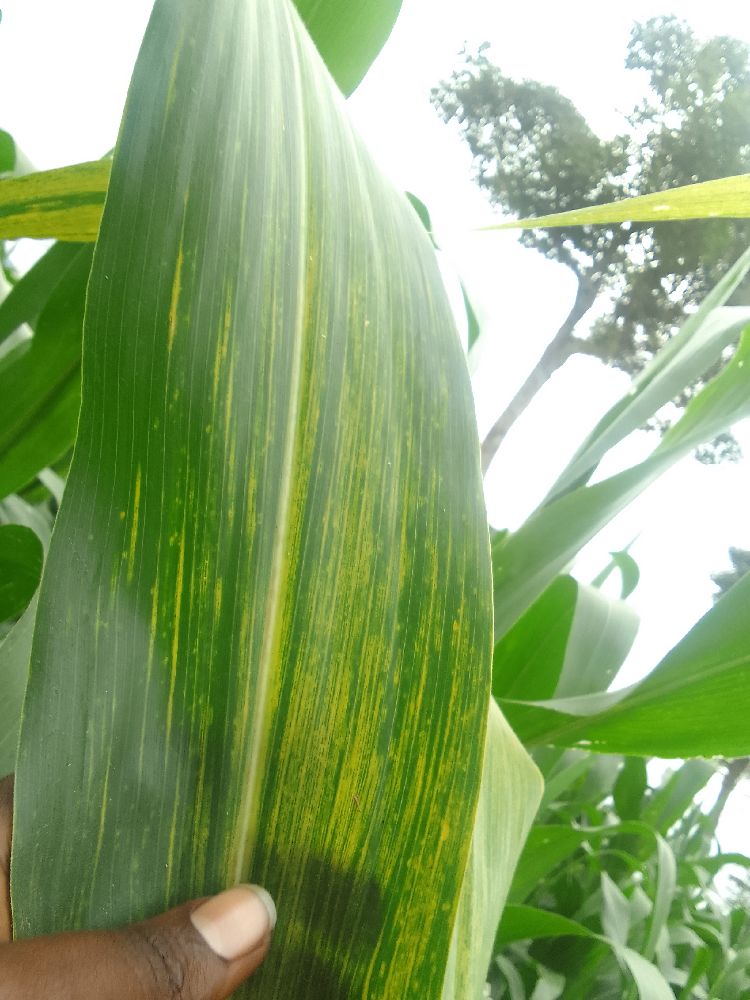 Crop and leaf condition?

maize, maize lethal necrosis
